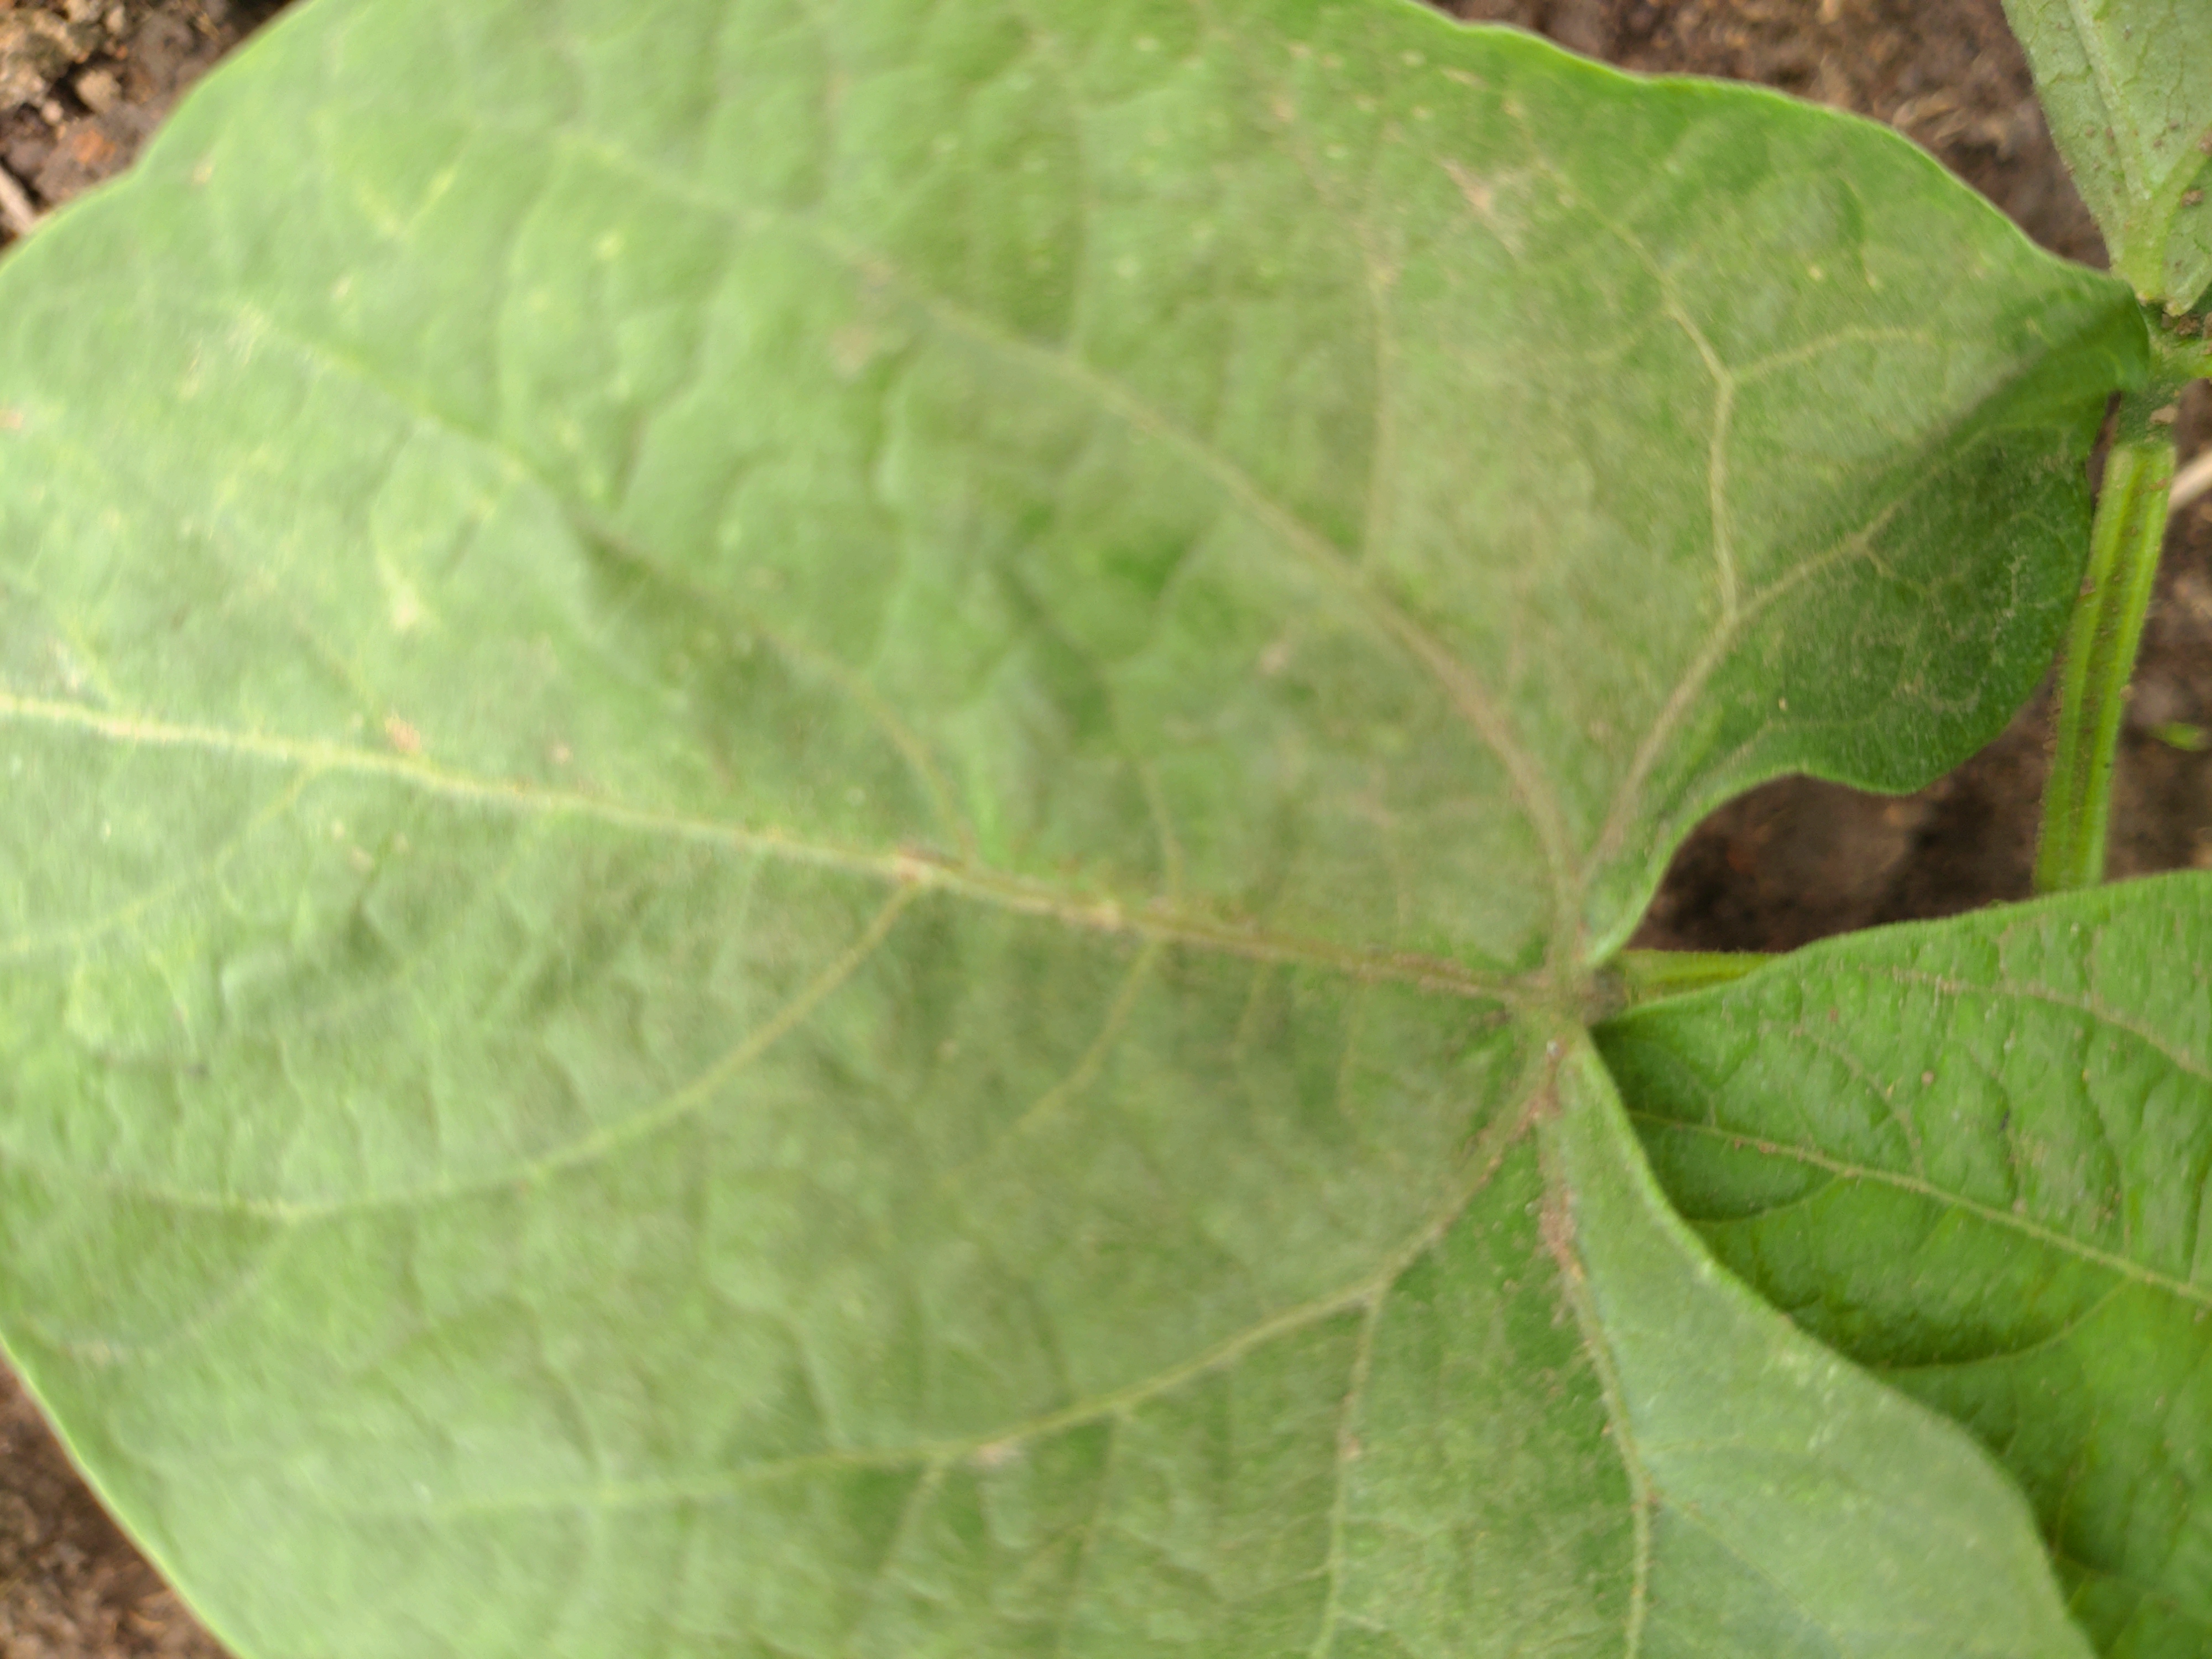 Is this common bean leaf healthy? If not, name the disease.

healthy
